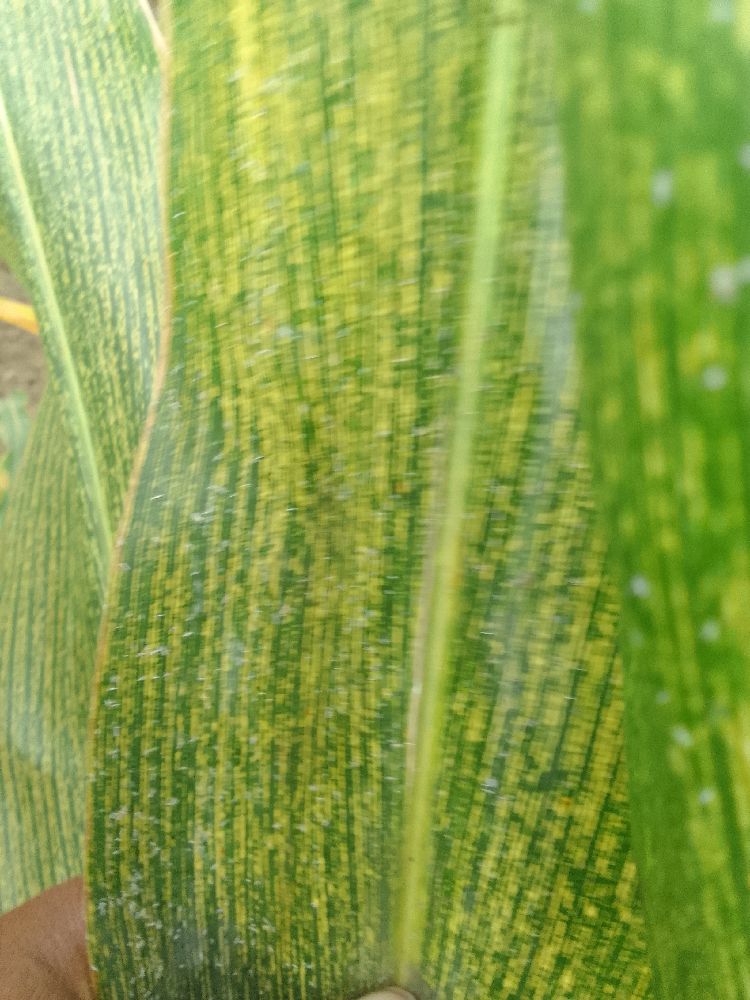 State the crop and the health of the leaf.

maize, maize streak virus
